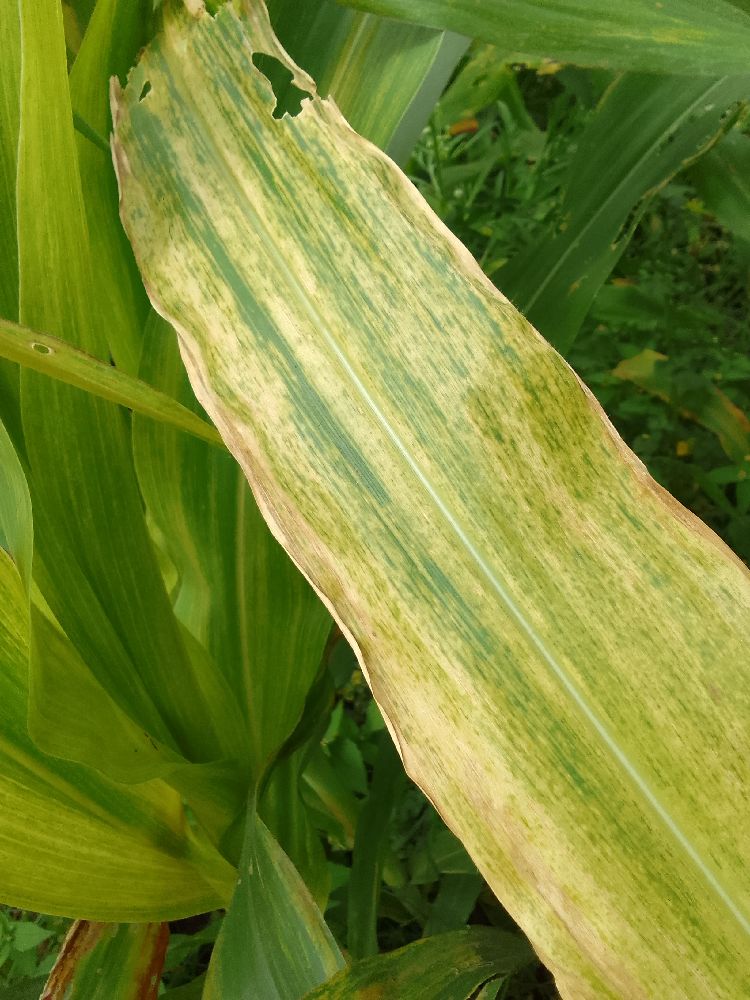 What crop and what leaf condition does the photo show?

maize, maize lethal necrosis
